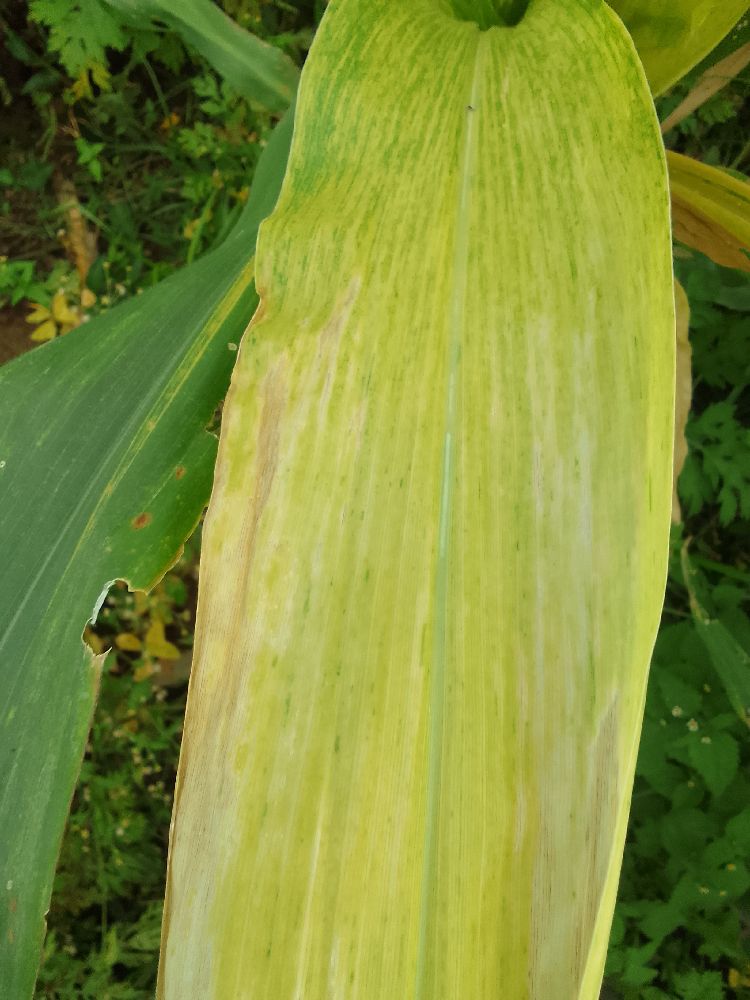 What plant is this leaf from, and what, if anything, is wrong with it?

maize, maize lethal necrosis
